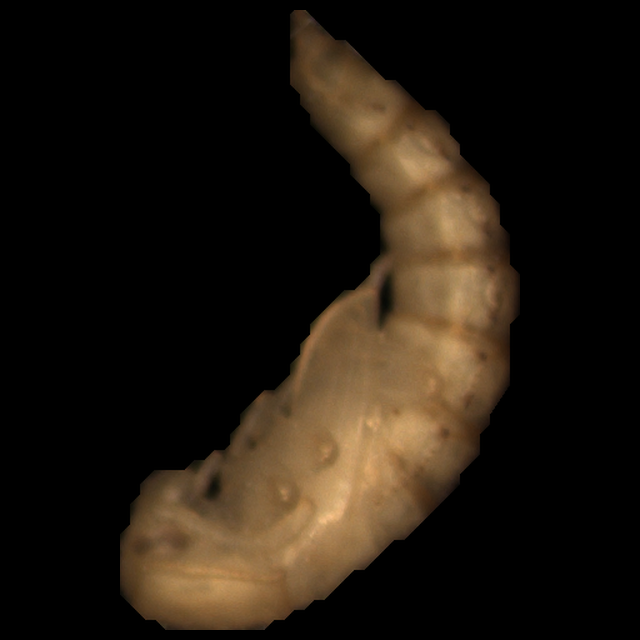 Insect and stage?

mealworm pupa
